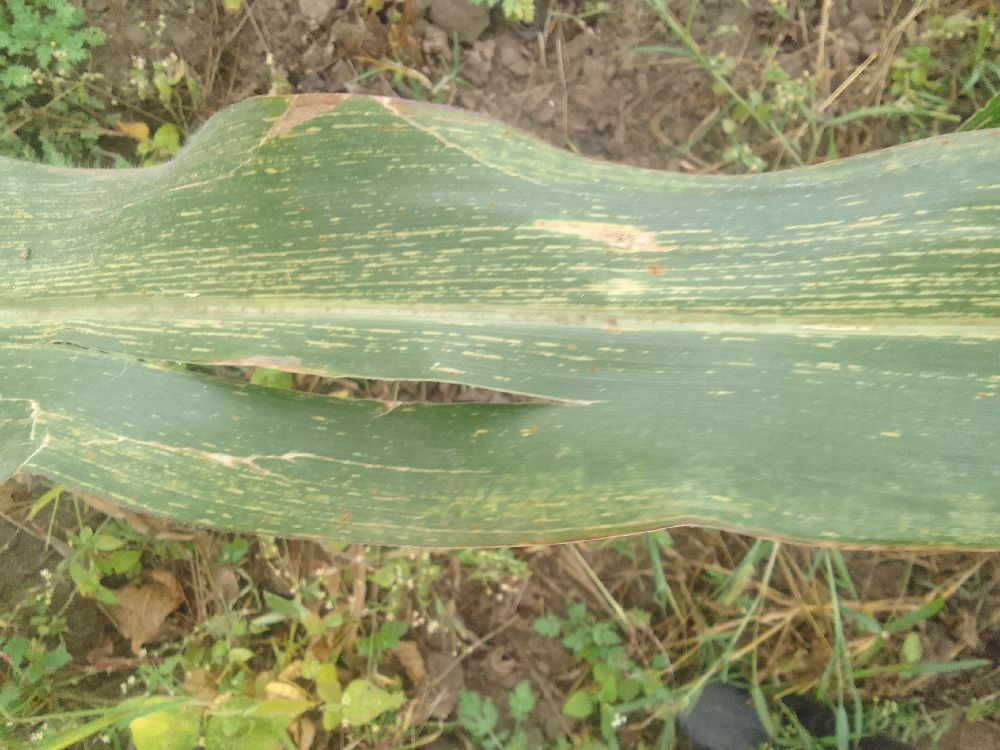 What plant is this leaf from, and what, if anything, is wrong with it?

maize, maize streak virus
